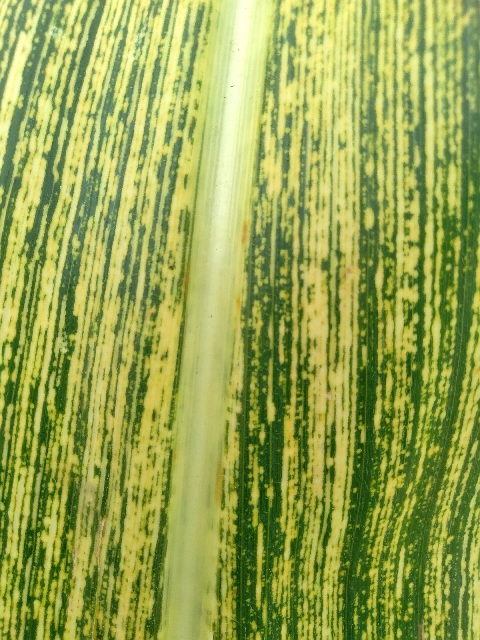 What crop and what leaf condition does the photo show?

maize, maize streak virus
